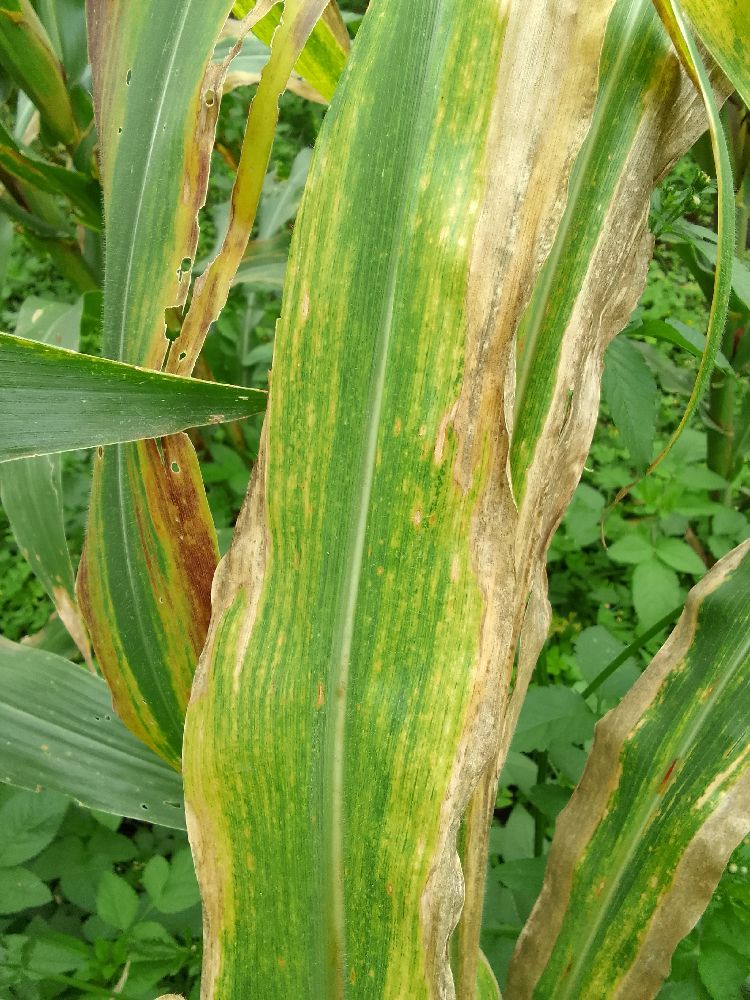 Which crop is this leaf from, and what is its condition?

maize, maize lethal necrosis
